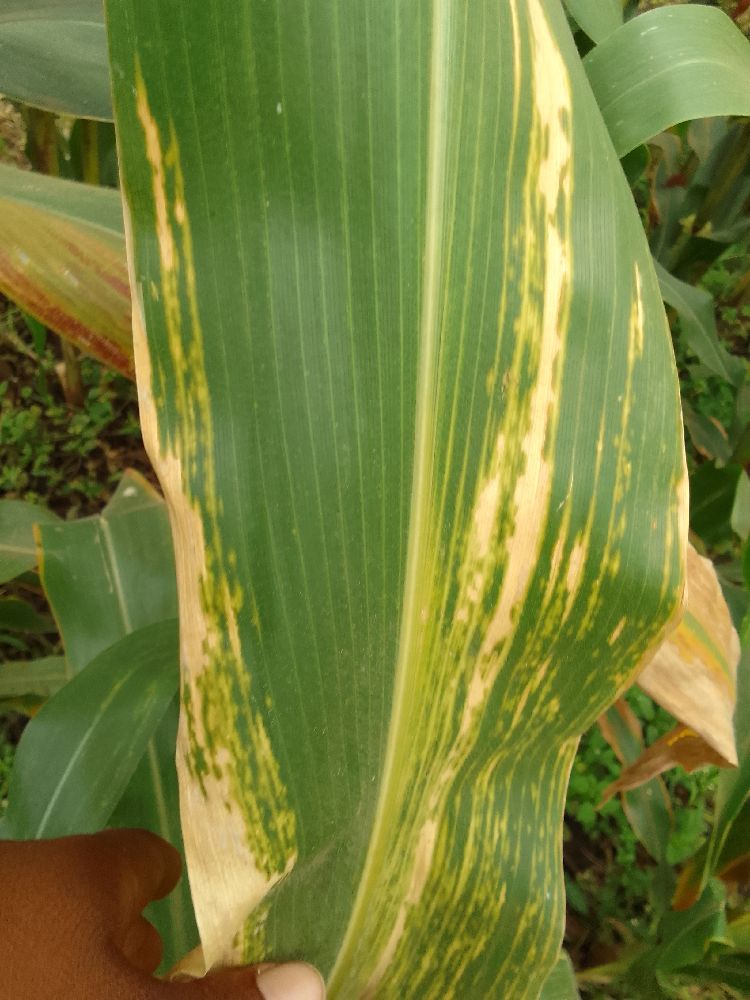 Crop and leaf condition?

maize, maize lethal necrosis
